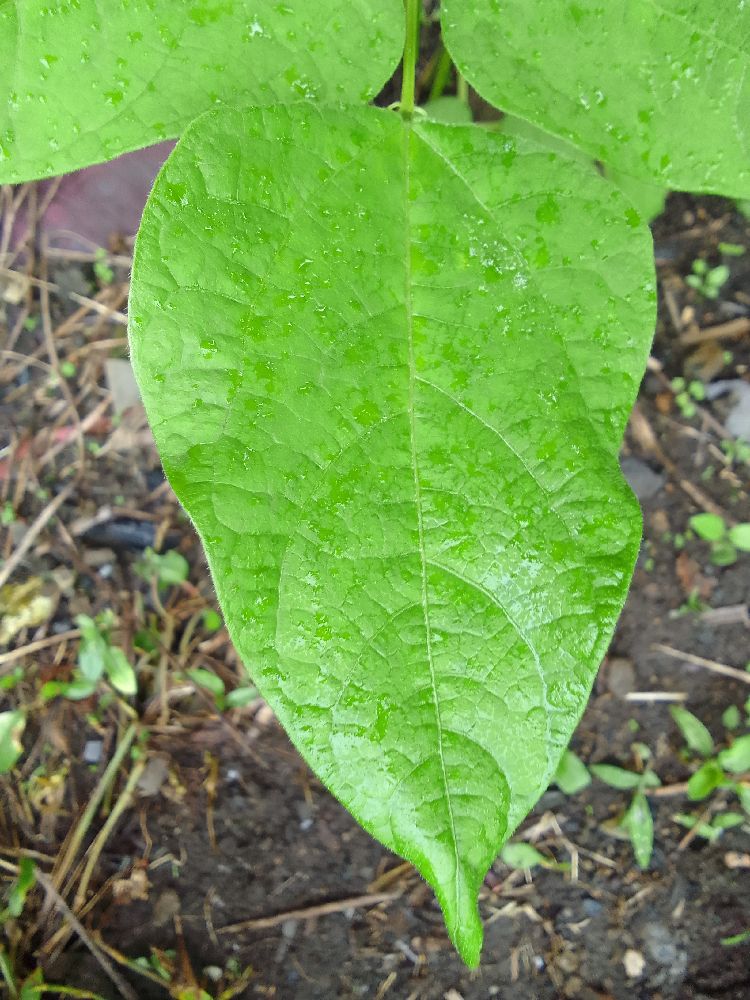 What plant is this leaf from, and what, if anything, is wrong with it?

common bean, healthy
